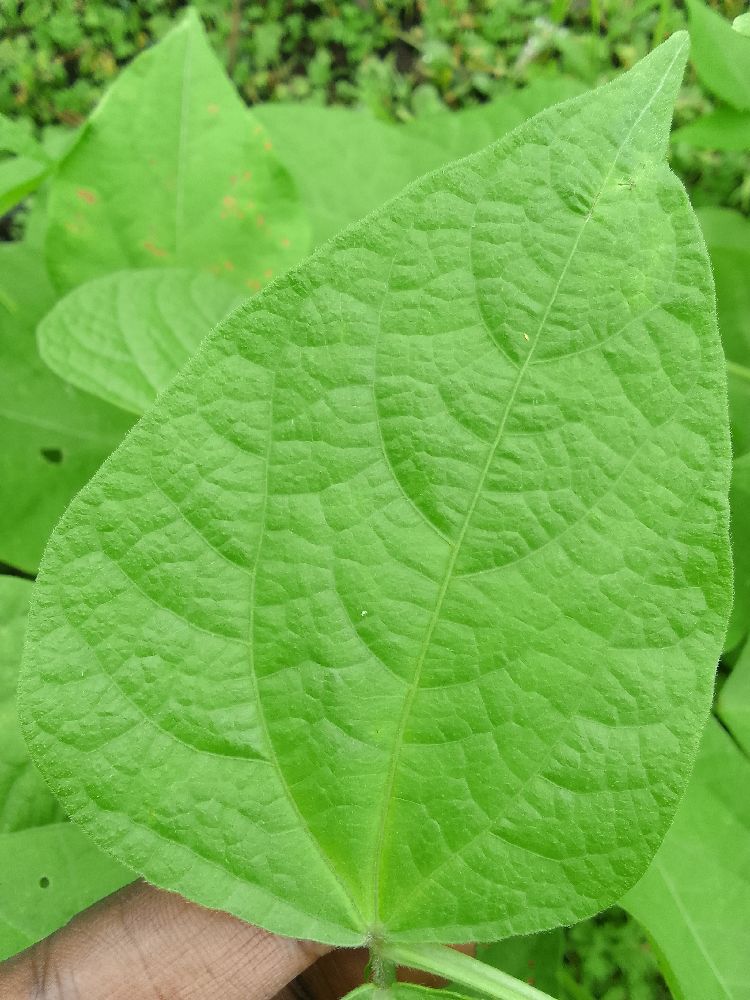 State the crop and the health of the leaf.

common bean, healthy
